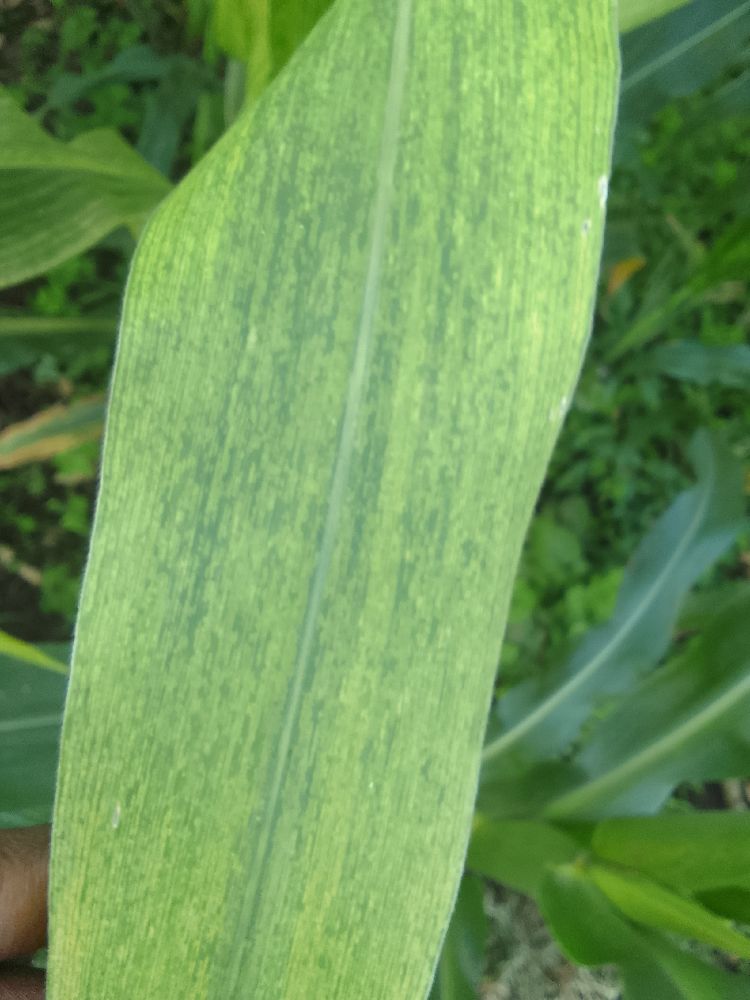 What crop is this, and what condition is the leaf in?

maize, maize lethal necrosis
